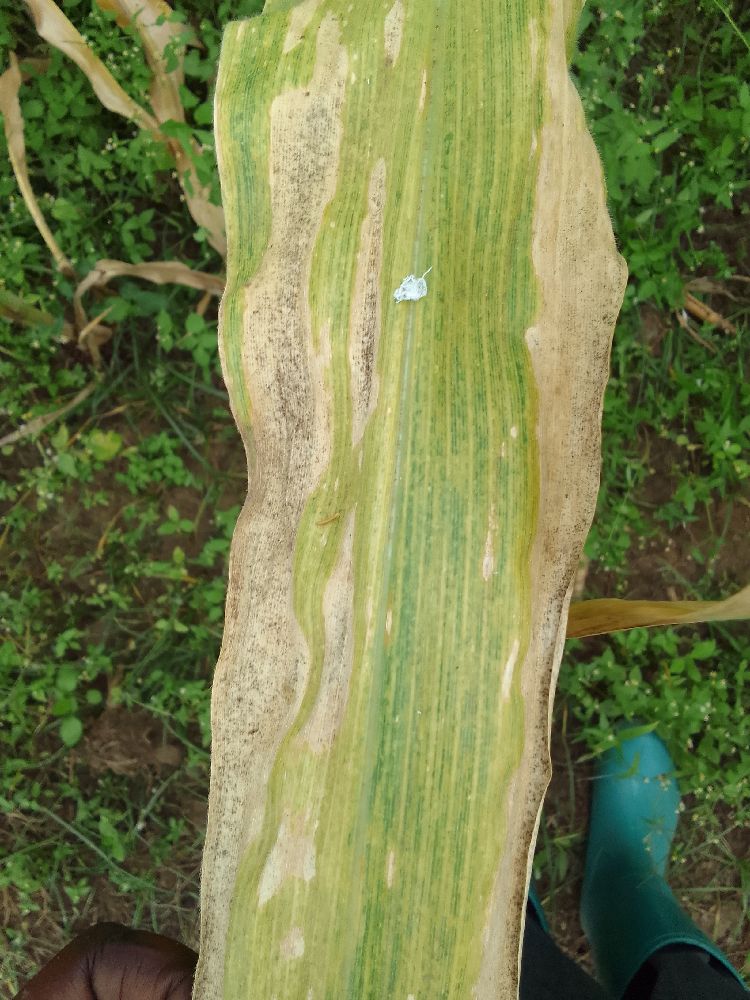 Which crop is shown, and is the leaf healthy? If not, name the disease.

maize, maize lethal necrosis
